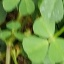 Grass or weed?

unstructured weed
